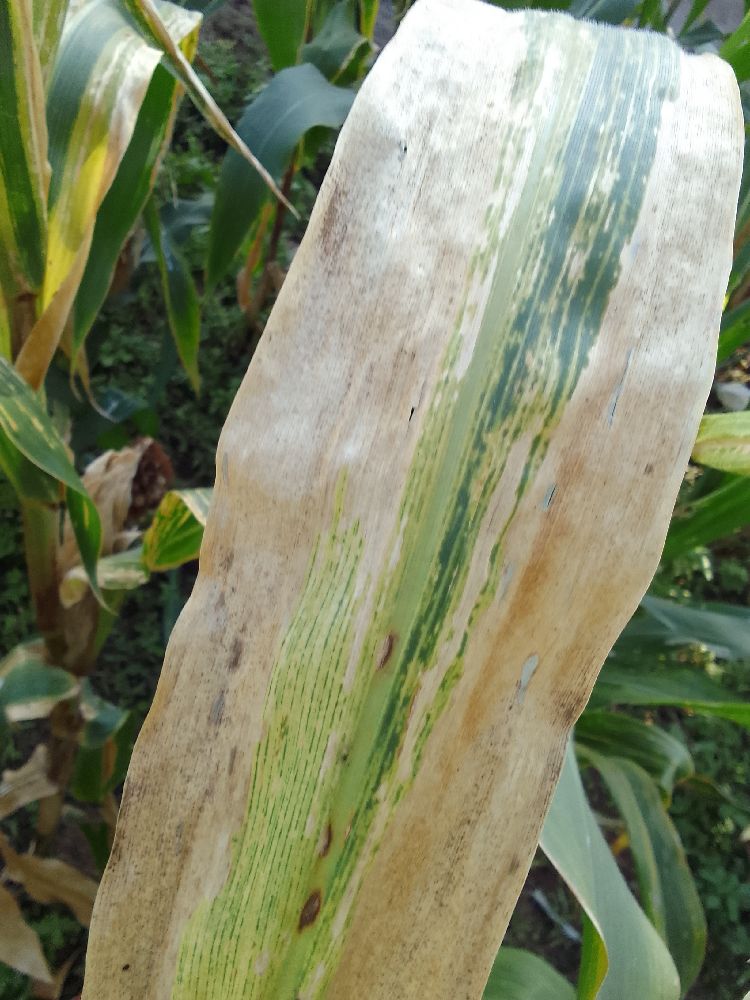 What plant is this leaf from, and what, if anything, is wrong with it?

maize, maize lethal necrosis
